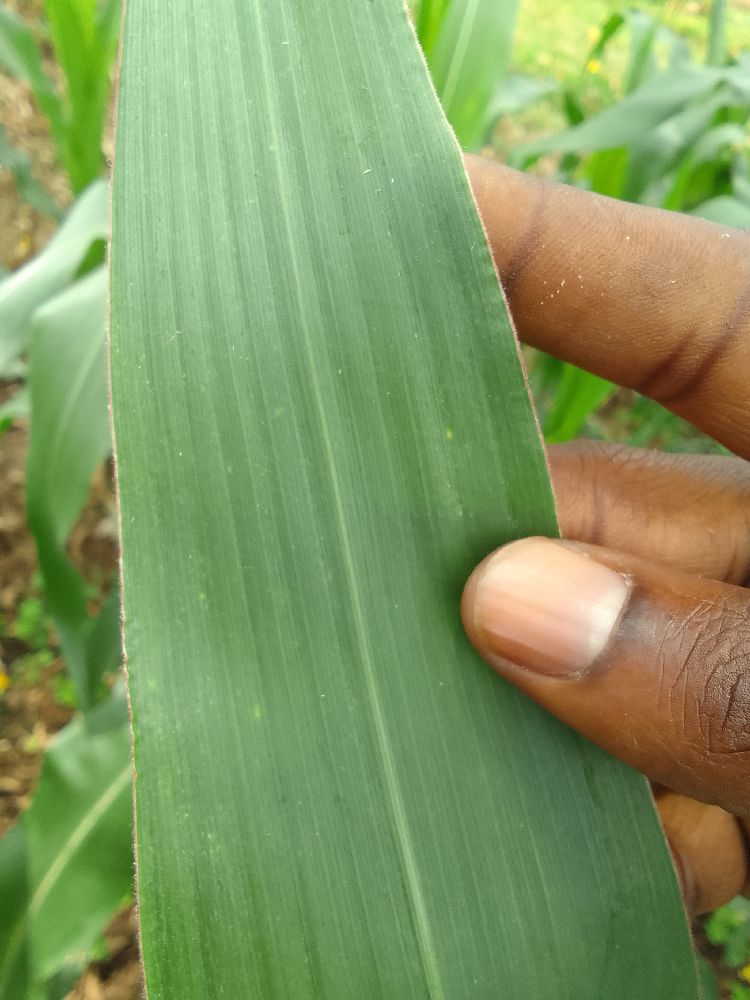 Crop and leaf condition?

maize, healthy
